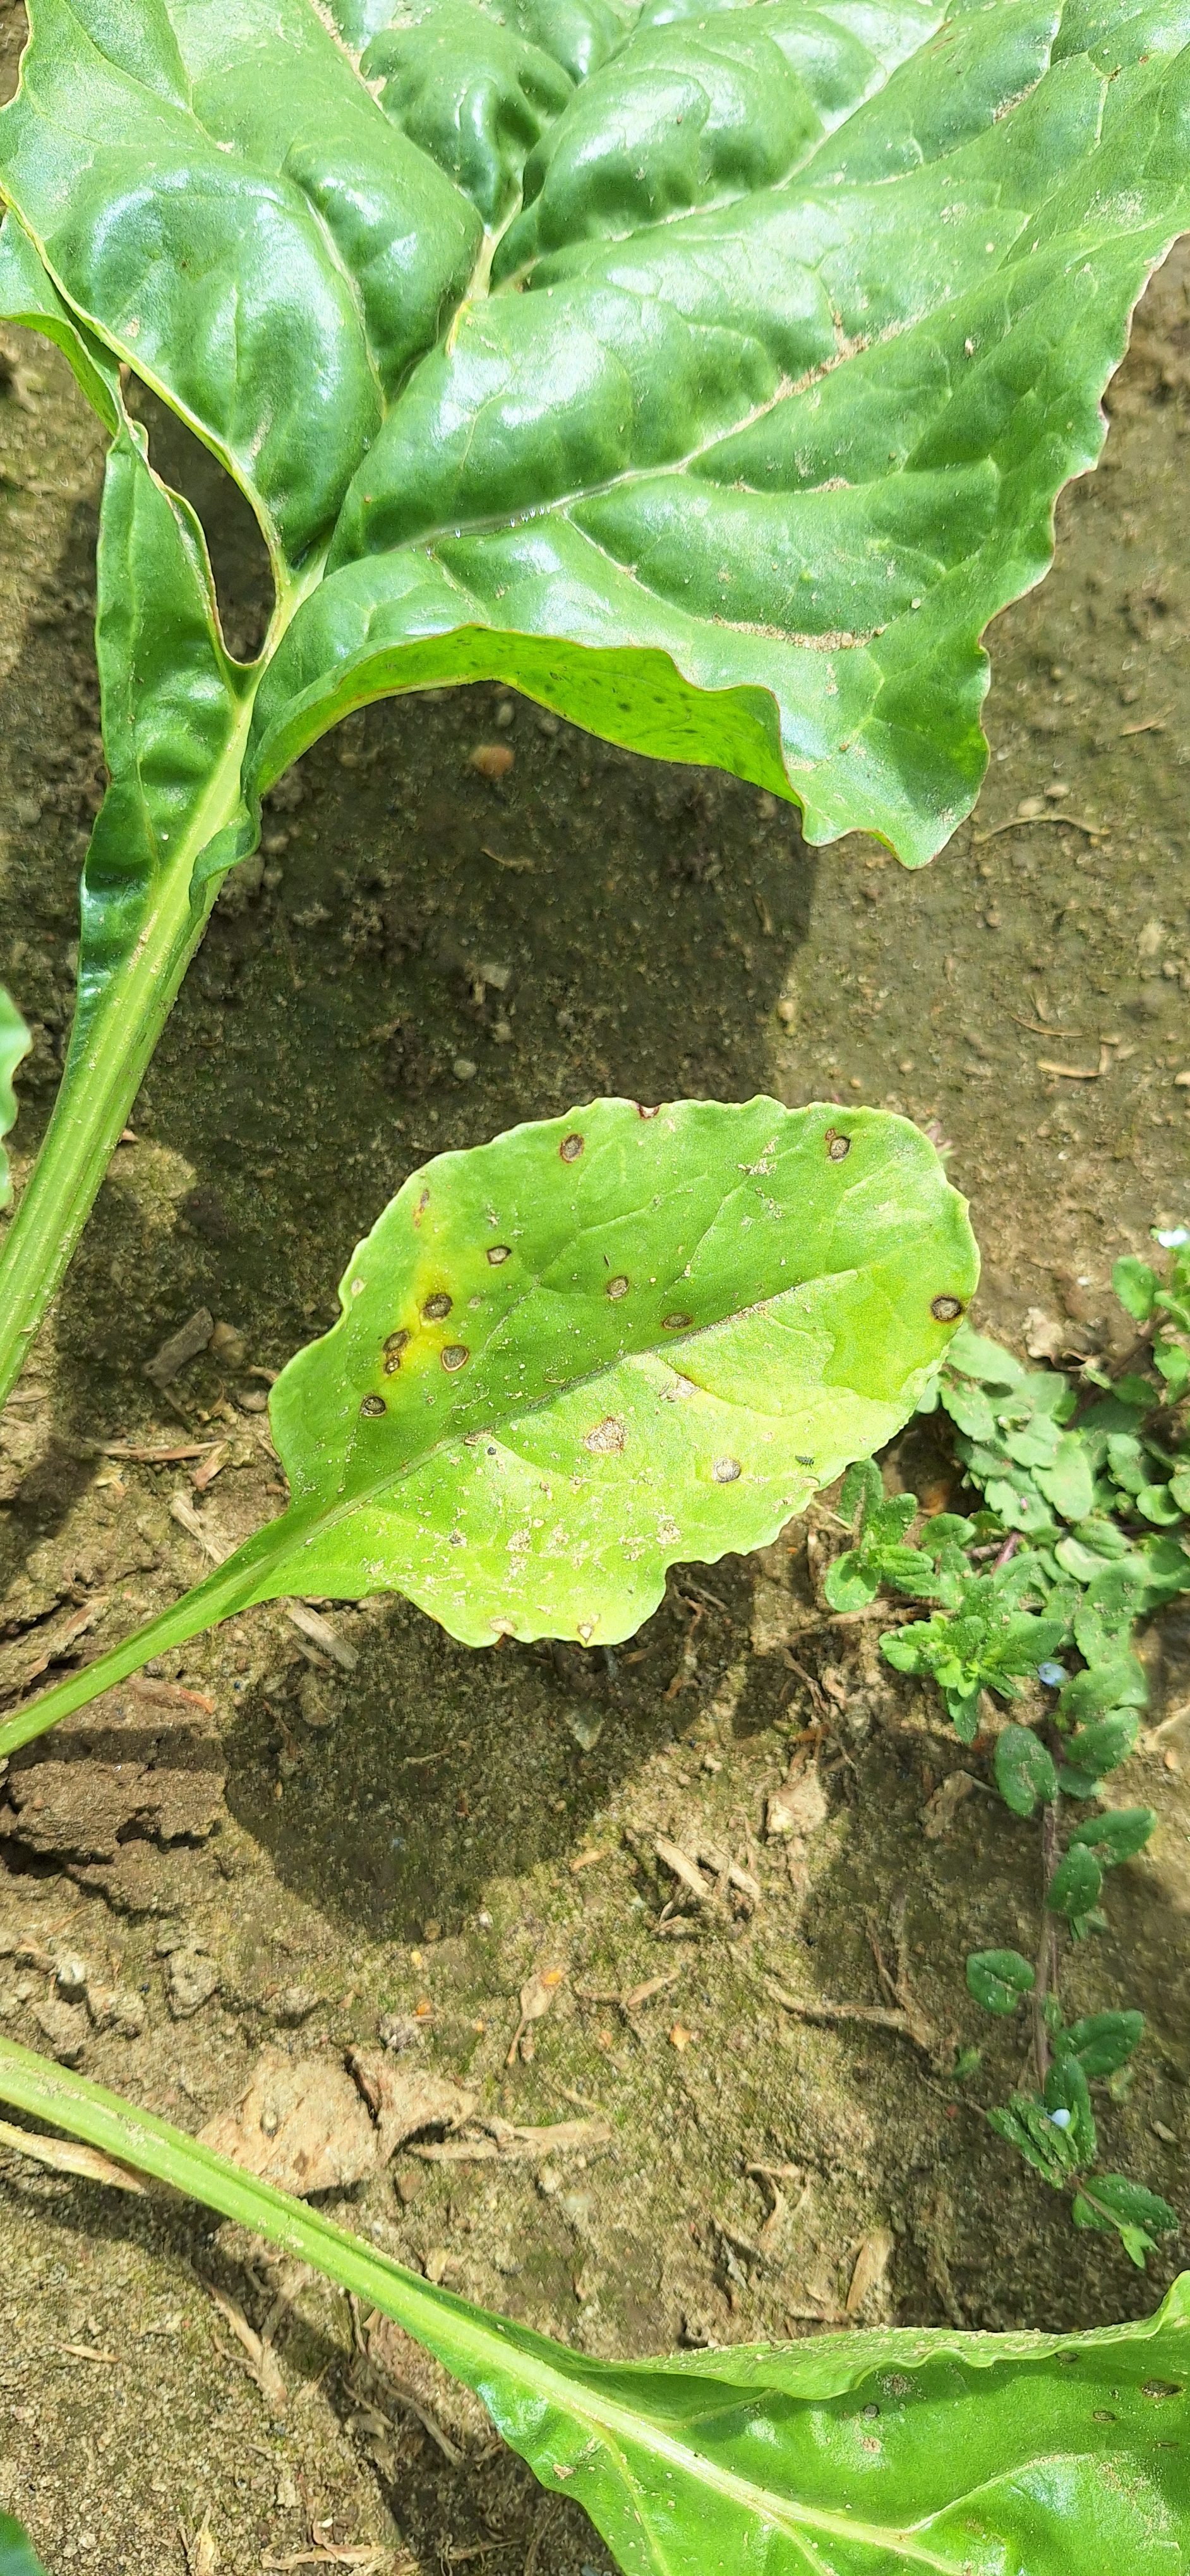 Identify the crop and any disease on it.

beet, cercospora
